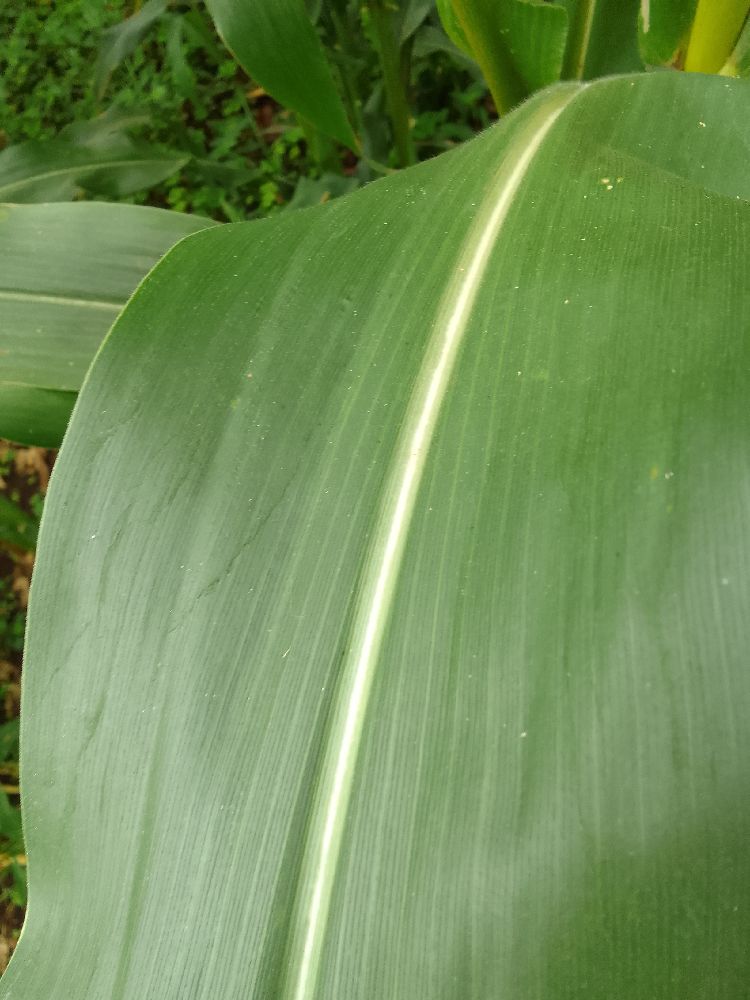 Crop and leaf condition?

maize, healthy
